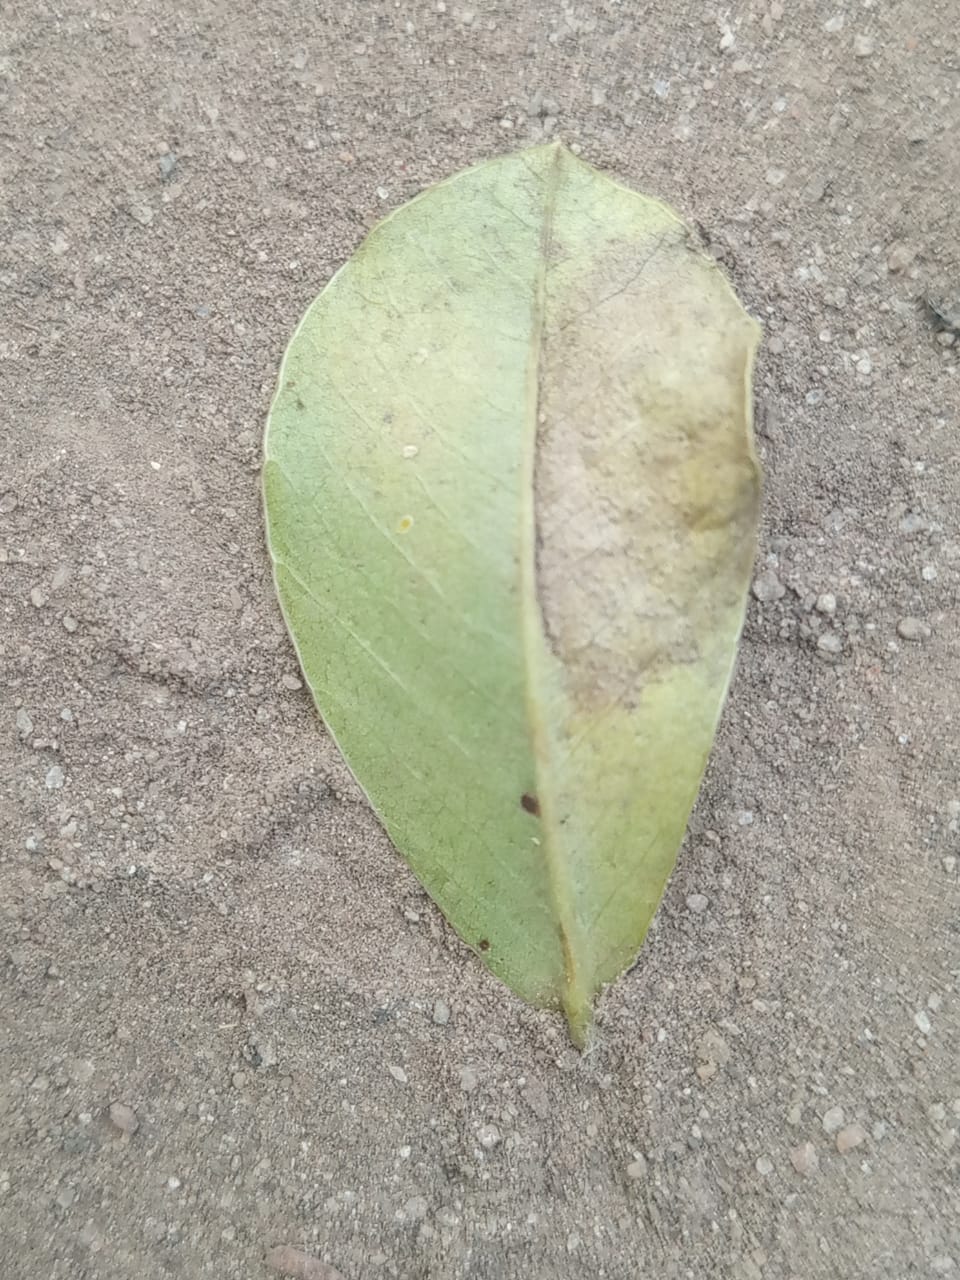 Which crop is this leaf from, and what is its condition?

peanut, phoma arachidicola
